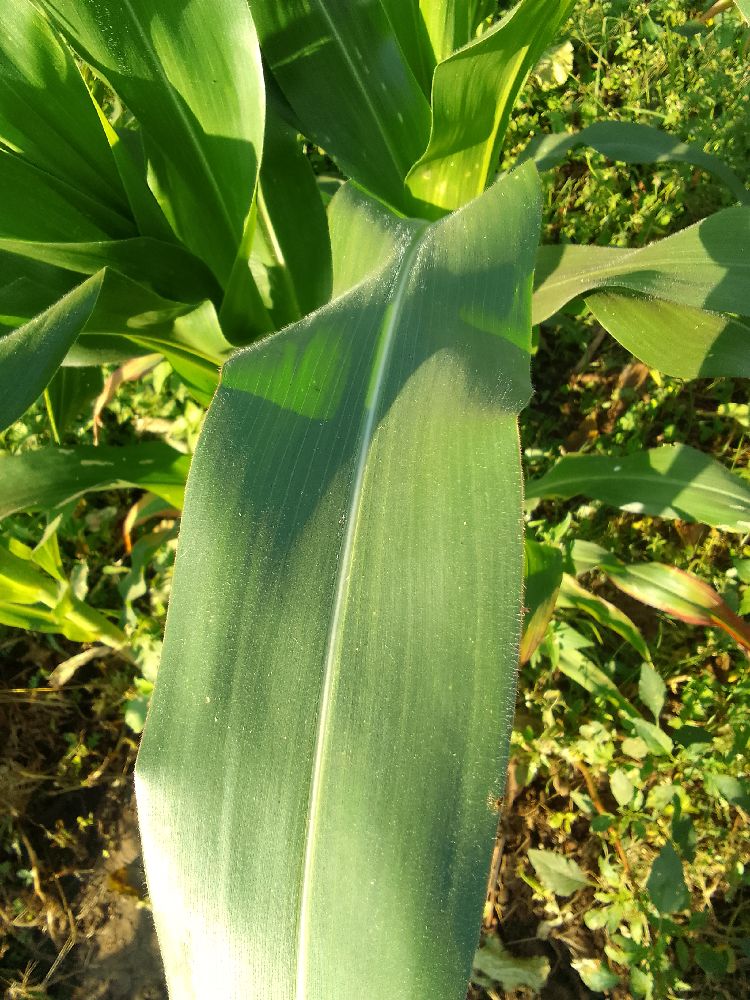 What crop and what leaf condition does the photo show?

maize, healthy
